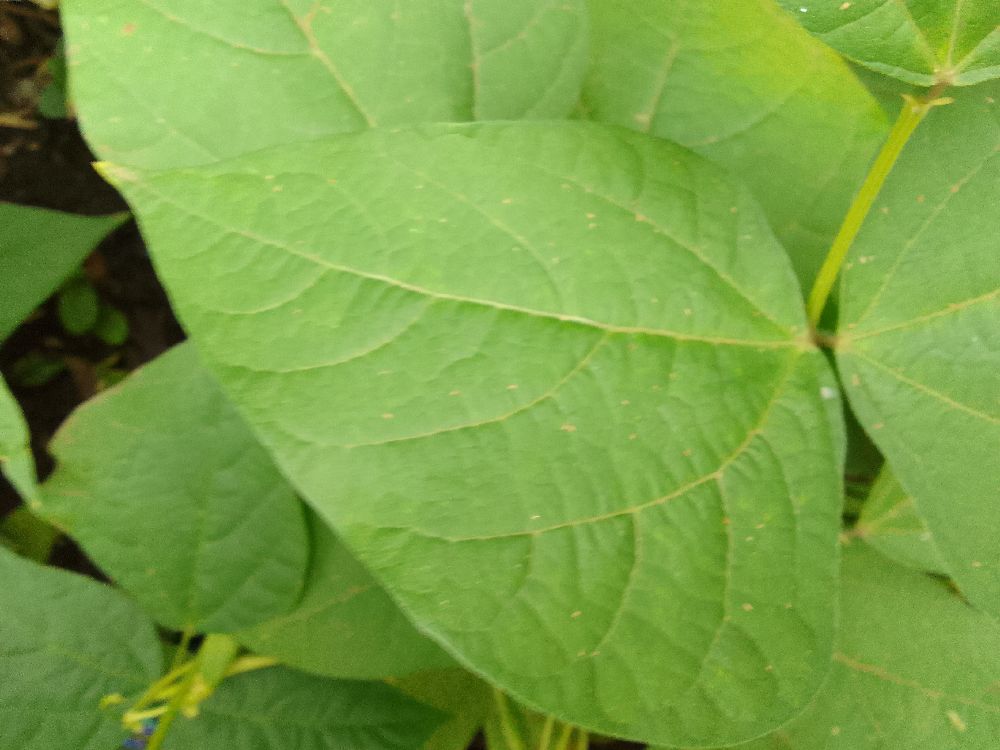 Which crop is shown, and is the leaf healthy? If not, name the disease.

common bean, healthy
